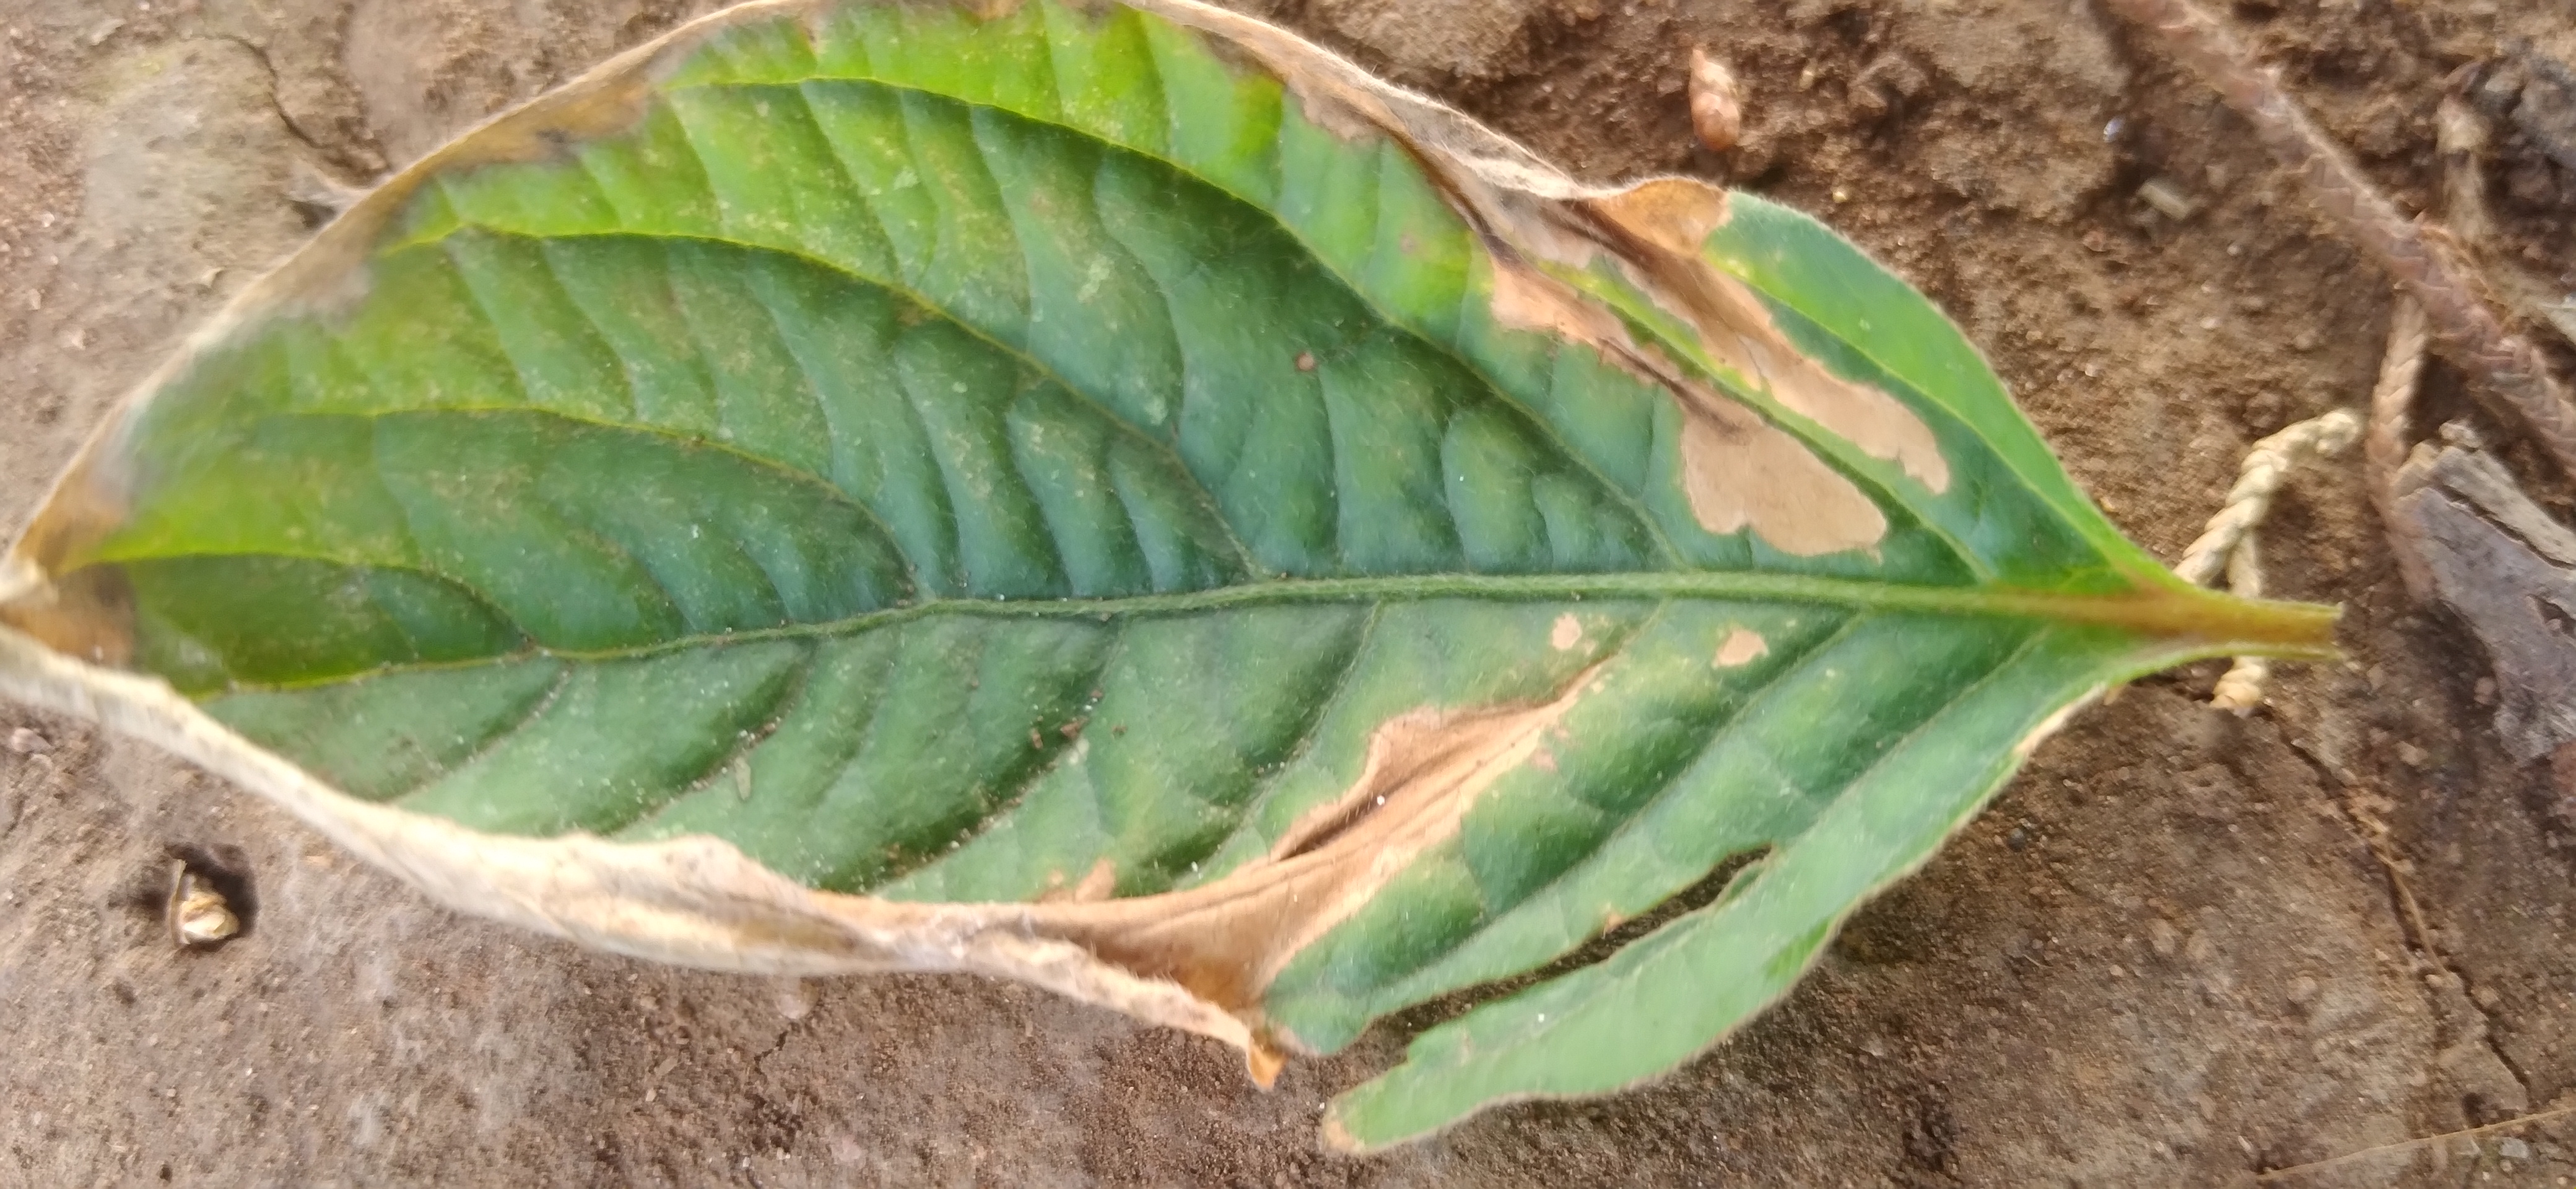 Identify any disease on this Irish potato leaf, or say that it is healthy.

early blight
